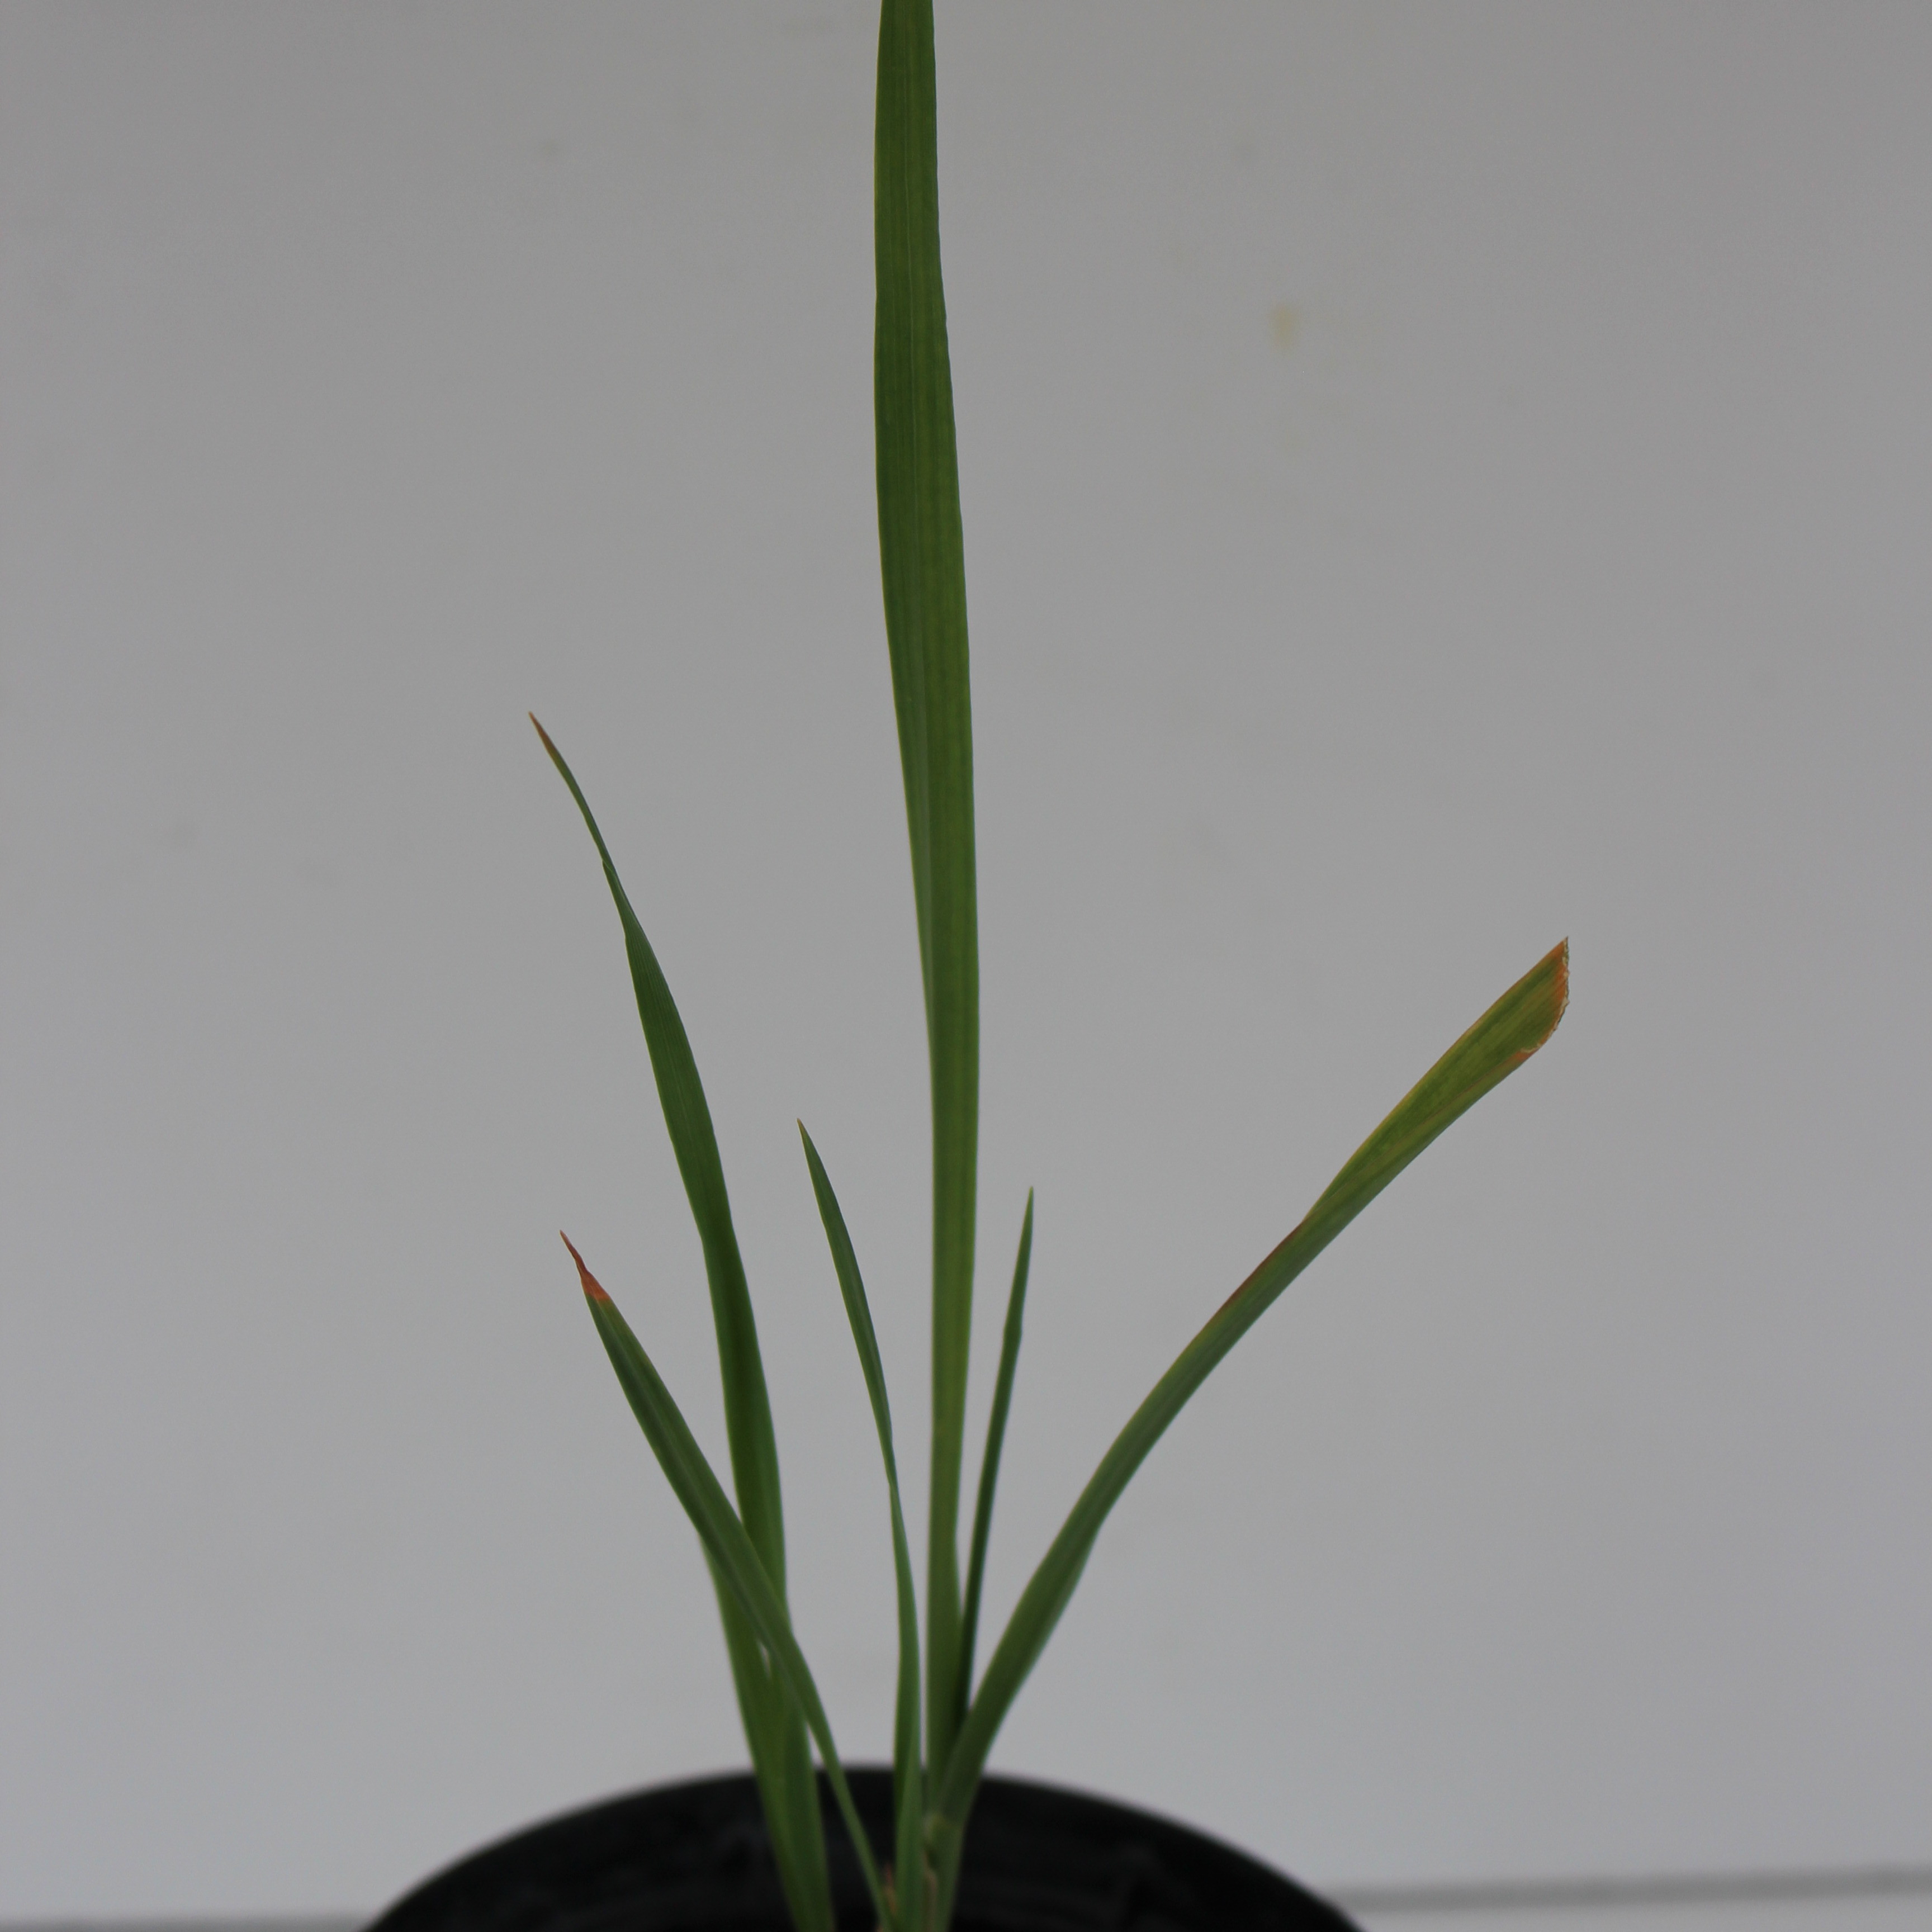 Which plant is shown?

Avena sterilis
